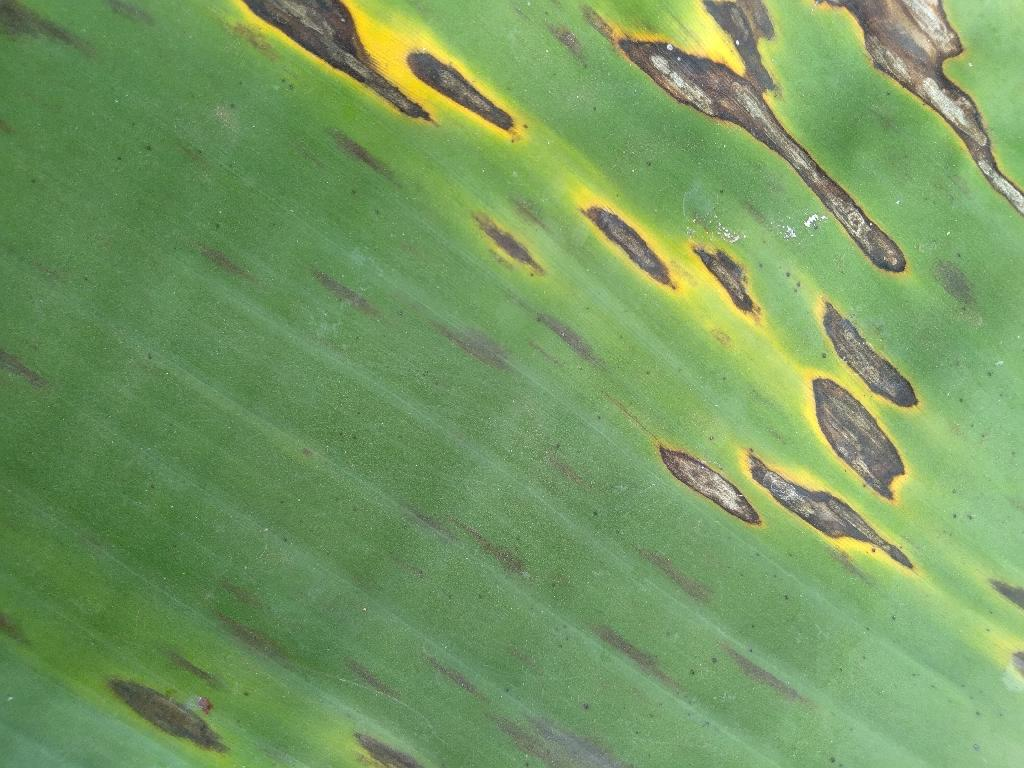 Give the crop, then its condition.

banana, black sigatoka
